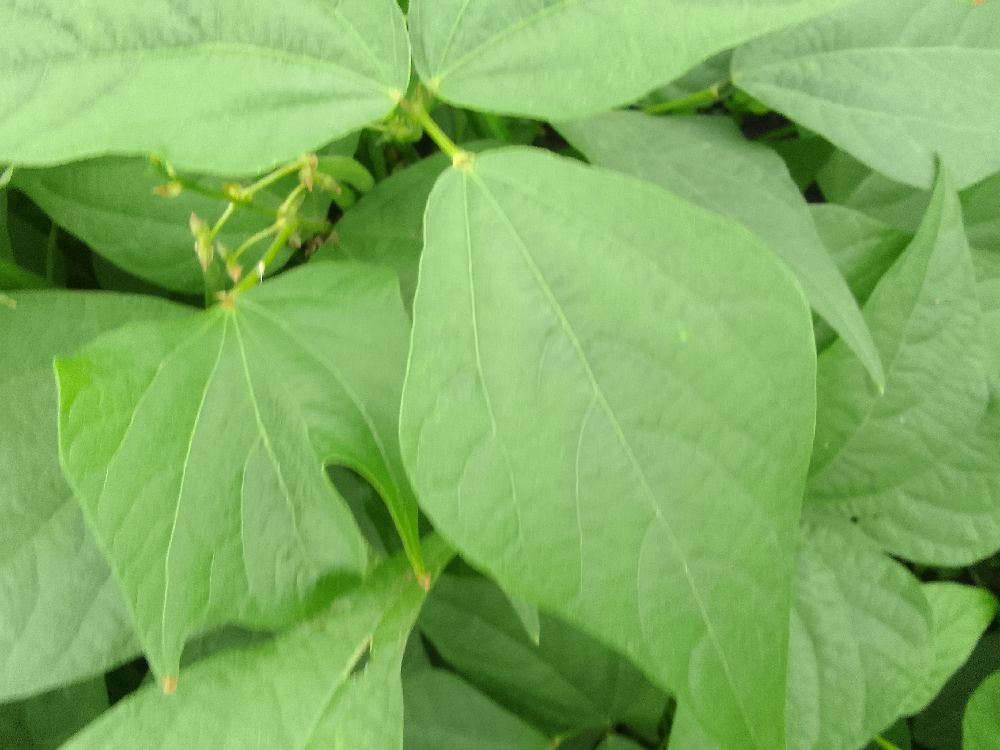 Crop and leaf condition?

common bean, healthy
